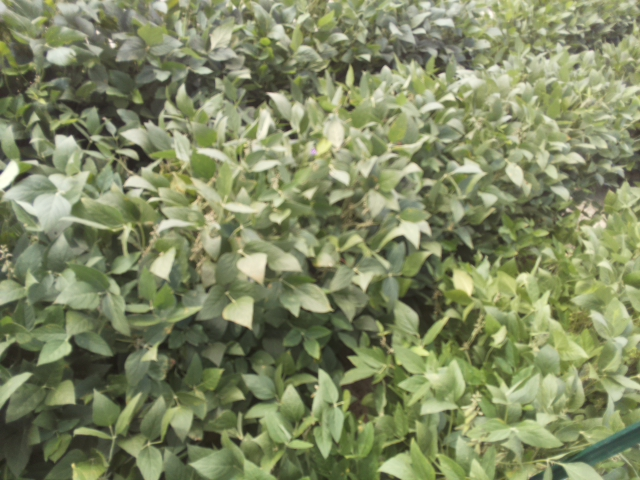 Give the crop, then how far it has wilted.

soybean, slight leaflet or petiole turgor loss in upper canopy
